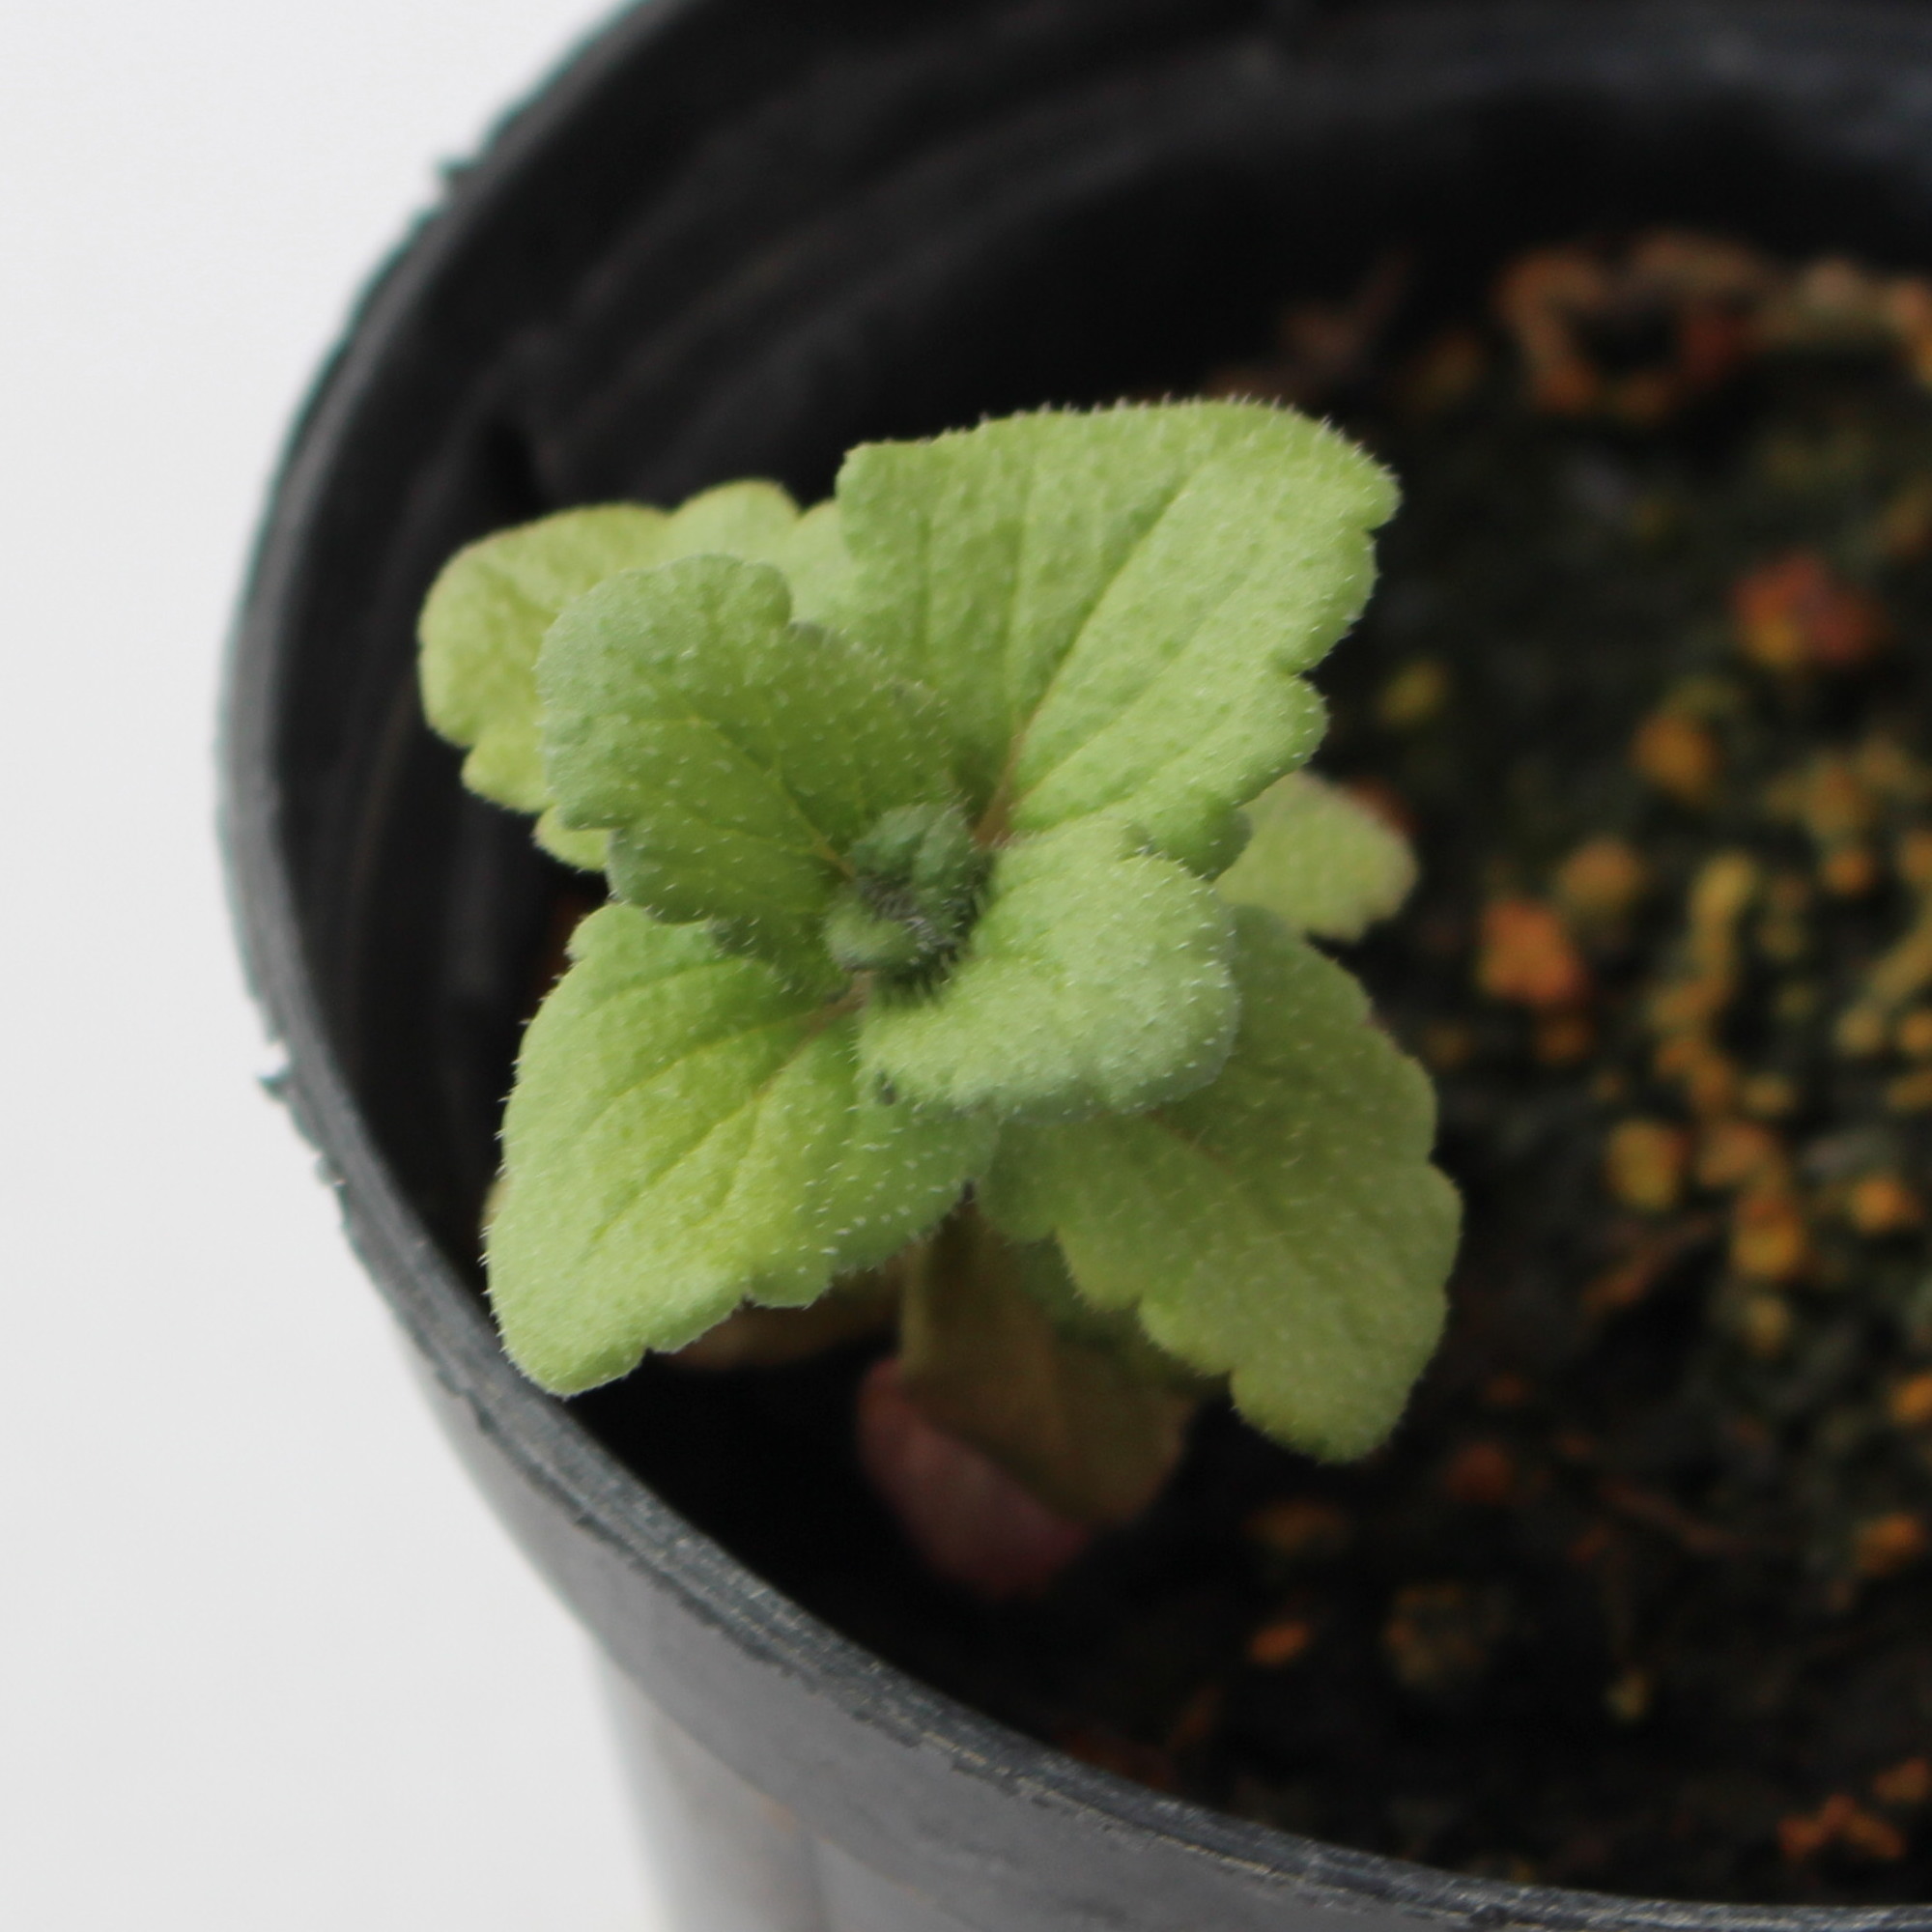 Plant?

Veronica persica
